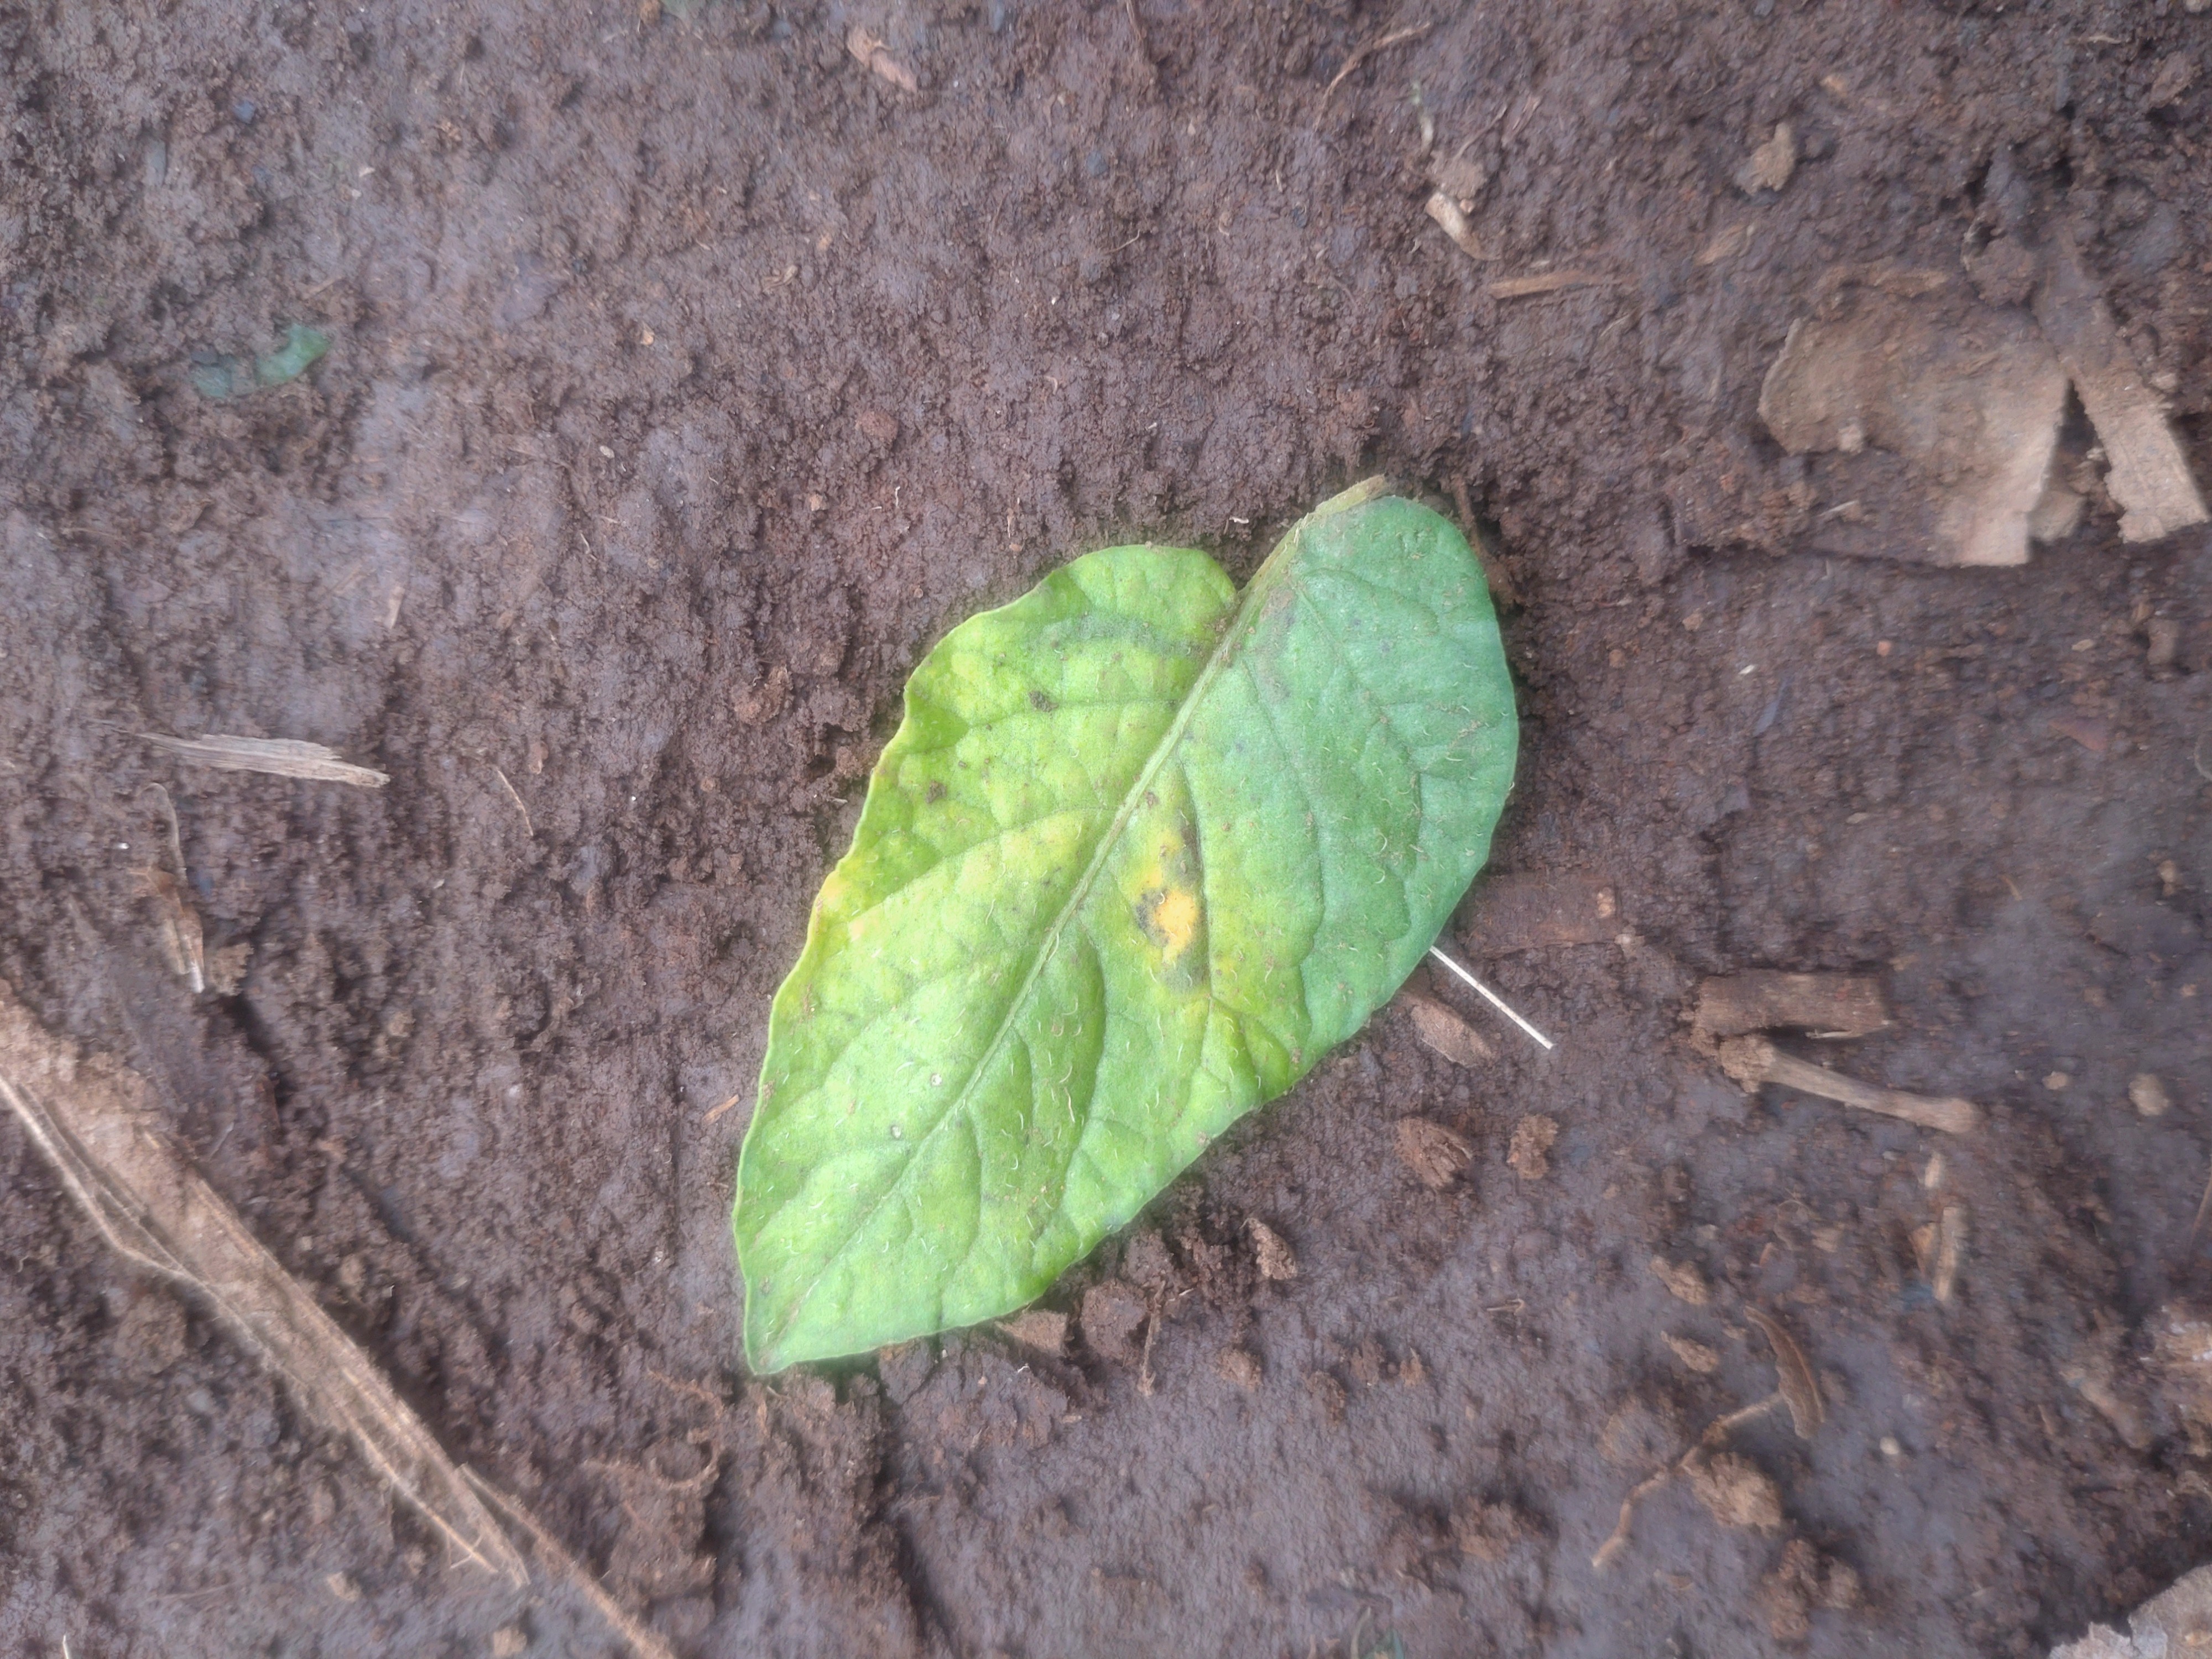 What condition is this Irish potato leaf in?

late blight
